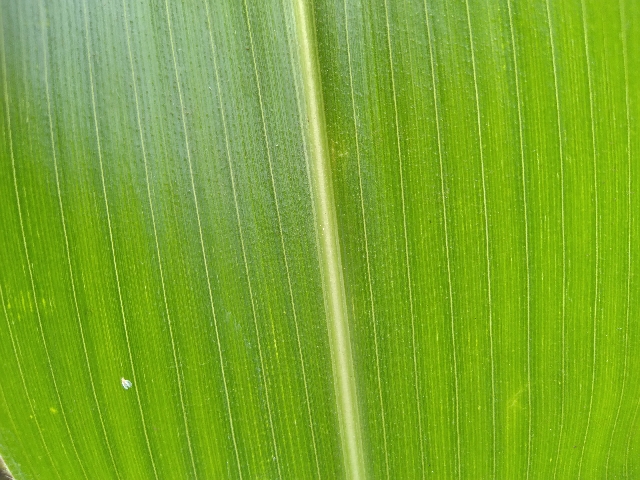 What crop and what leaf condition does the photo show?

maize, healthy
